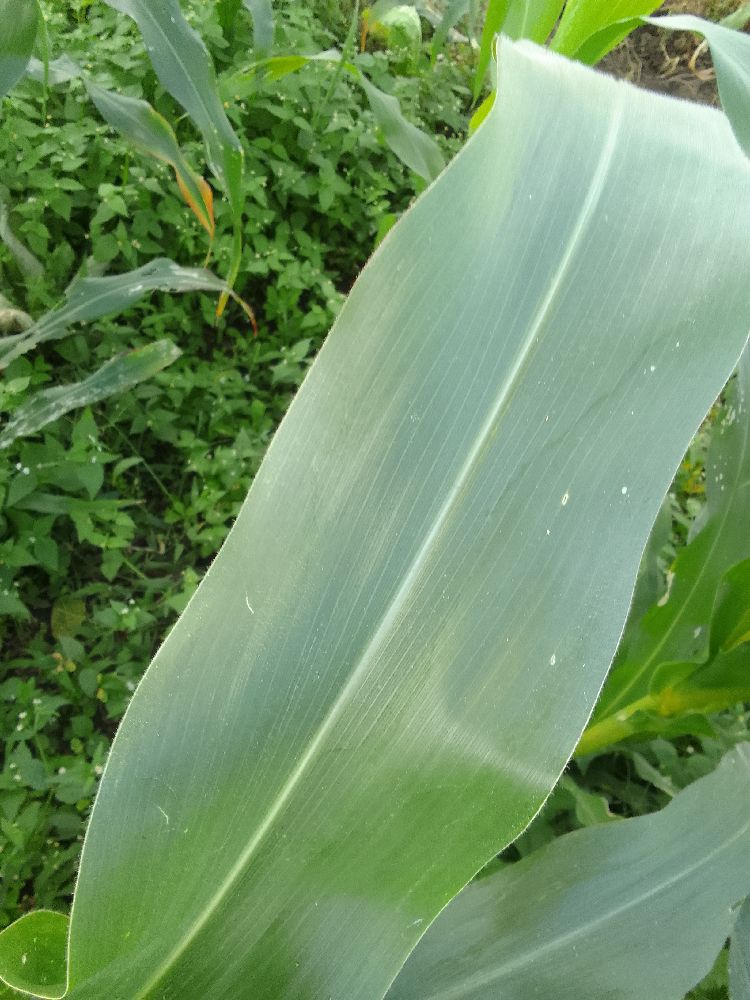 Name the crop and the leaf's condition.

maize, healthy
